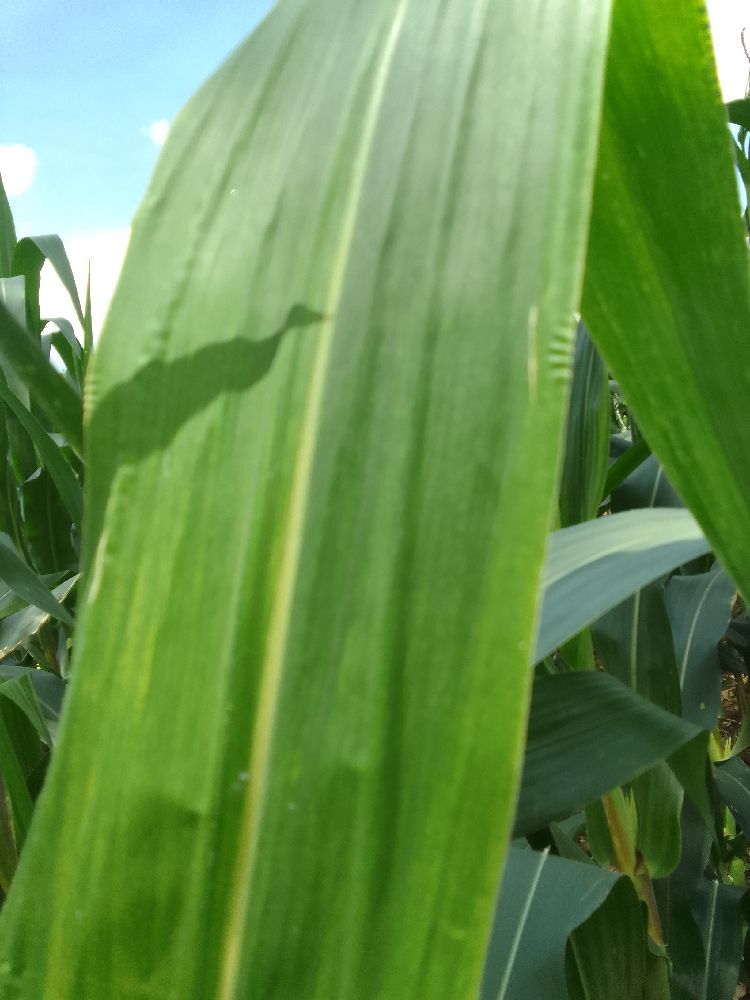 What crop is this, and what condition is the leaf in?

maize, maize lethal necrosis
